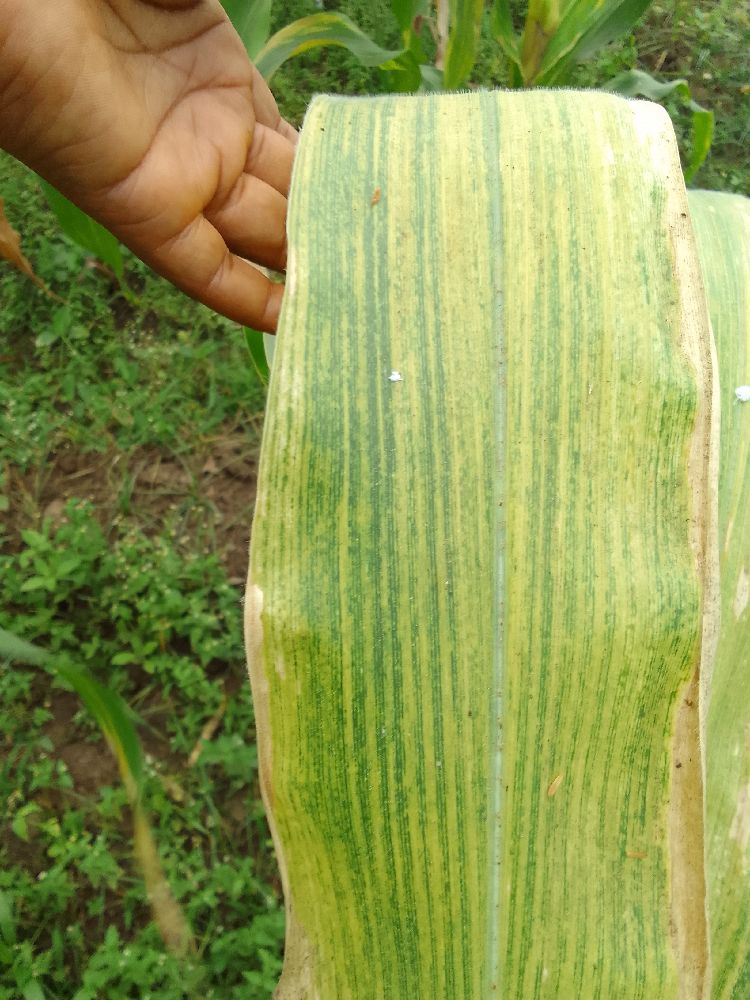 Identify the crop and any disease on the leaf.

maize, maize lethal necrosis
